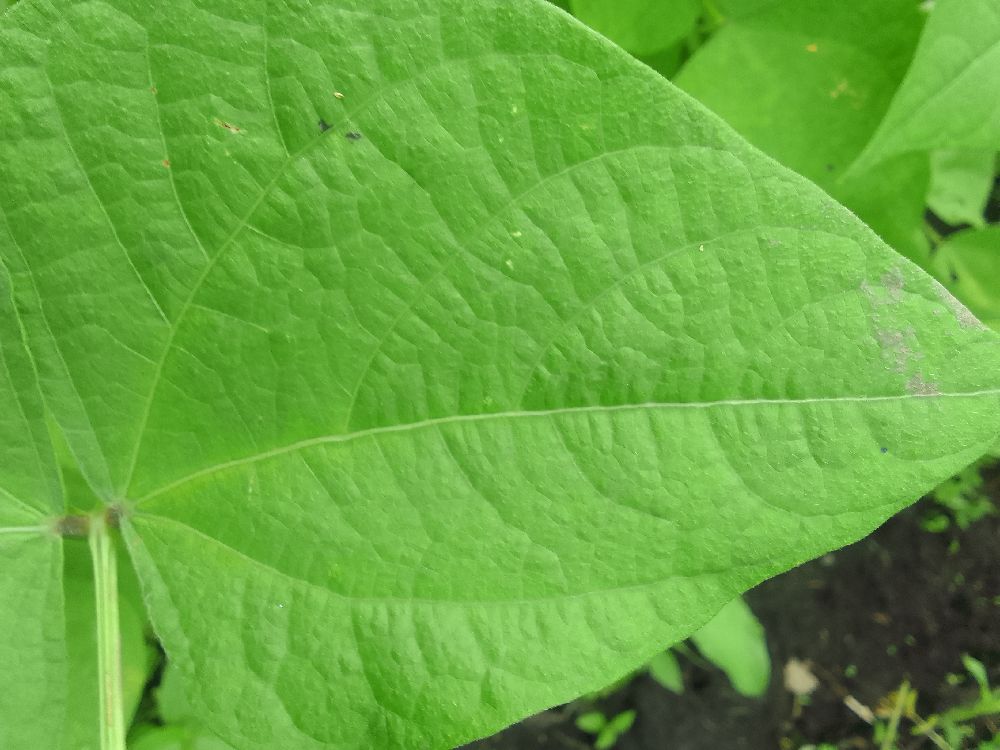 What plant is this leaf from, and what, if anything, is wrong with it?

common bean, healthy
